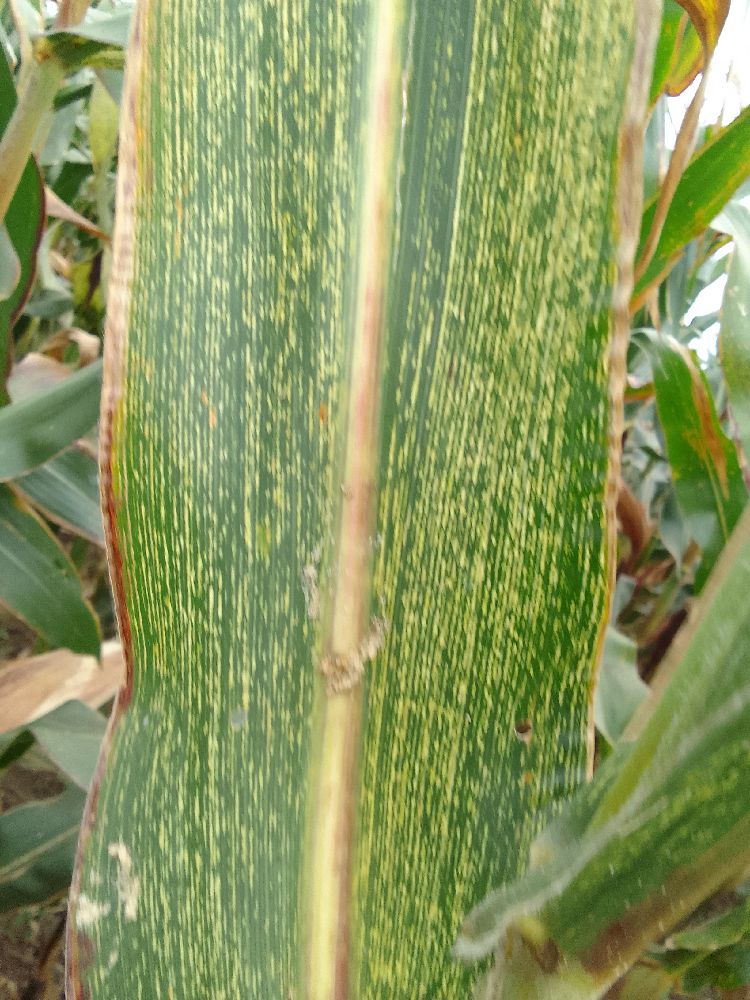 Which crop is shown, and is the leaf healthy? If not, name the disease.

maize, maize streak virus
